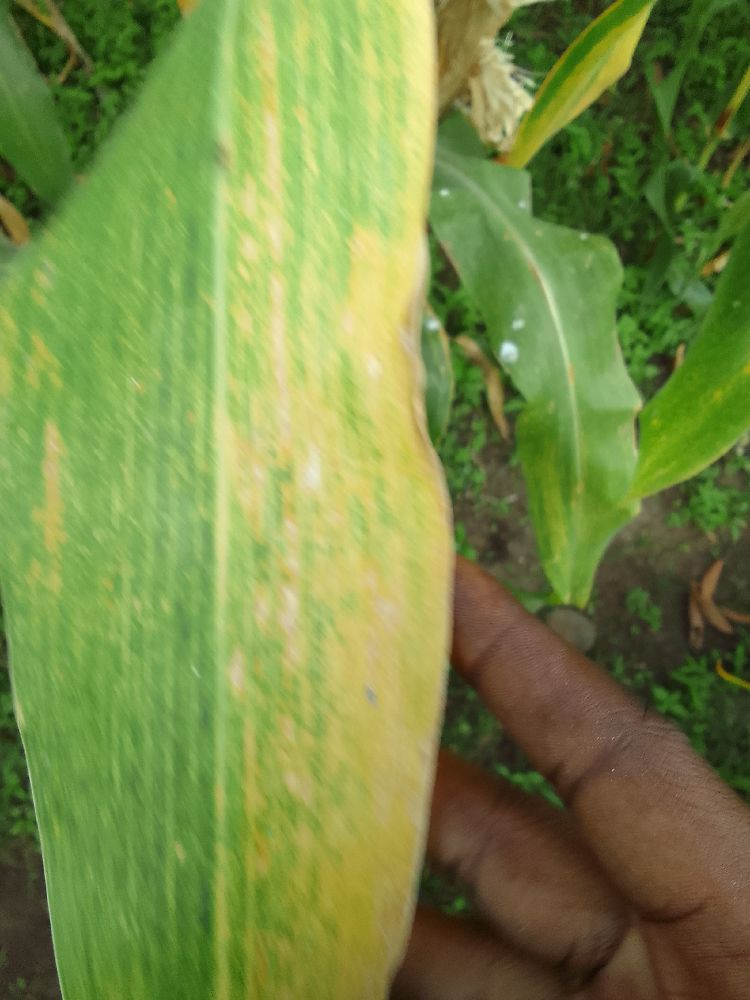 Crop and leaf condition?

maize, maize lethal necrosis
